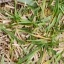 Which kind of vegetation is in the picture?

grass
